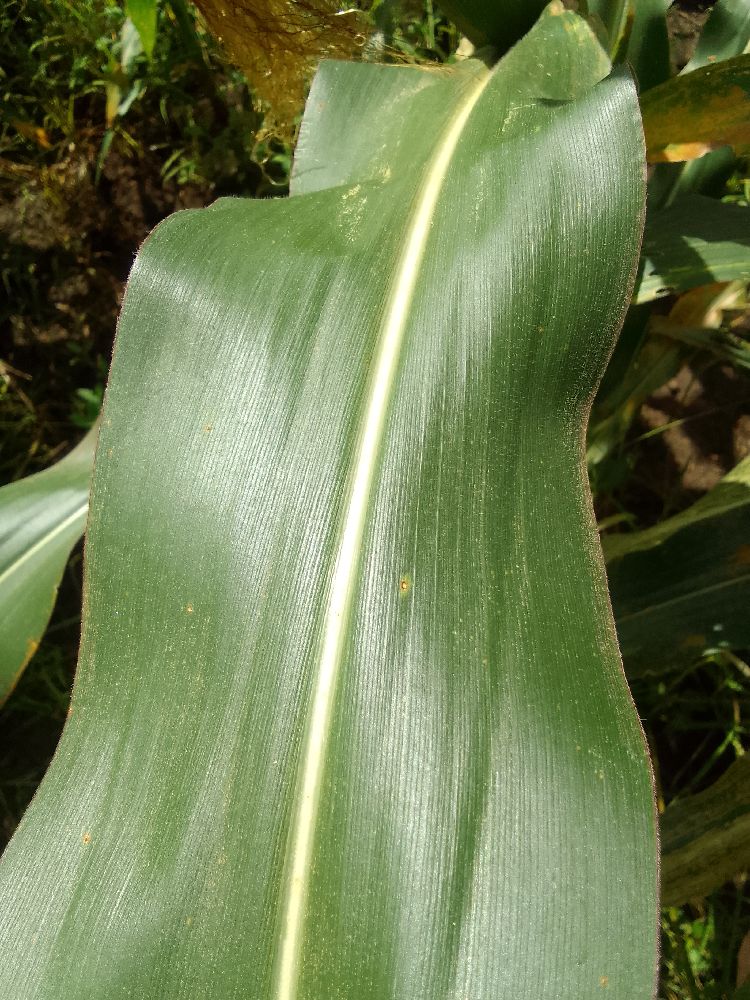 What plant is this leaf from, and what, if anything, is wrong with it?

maize, healthy
